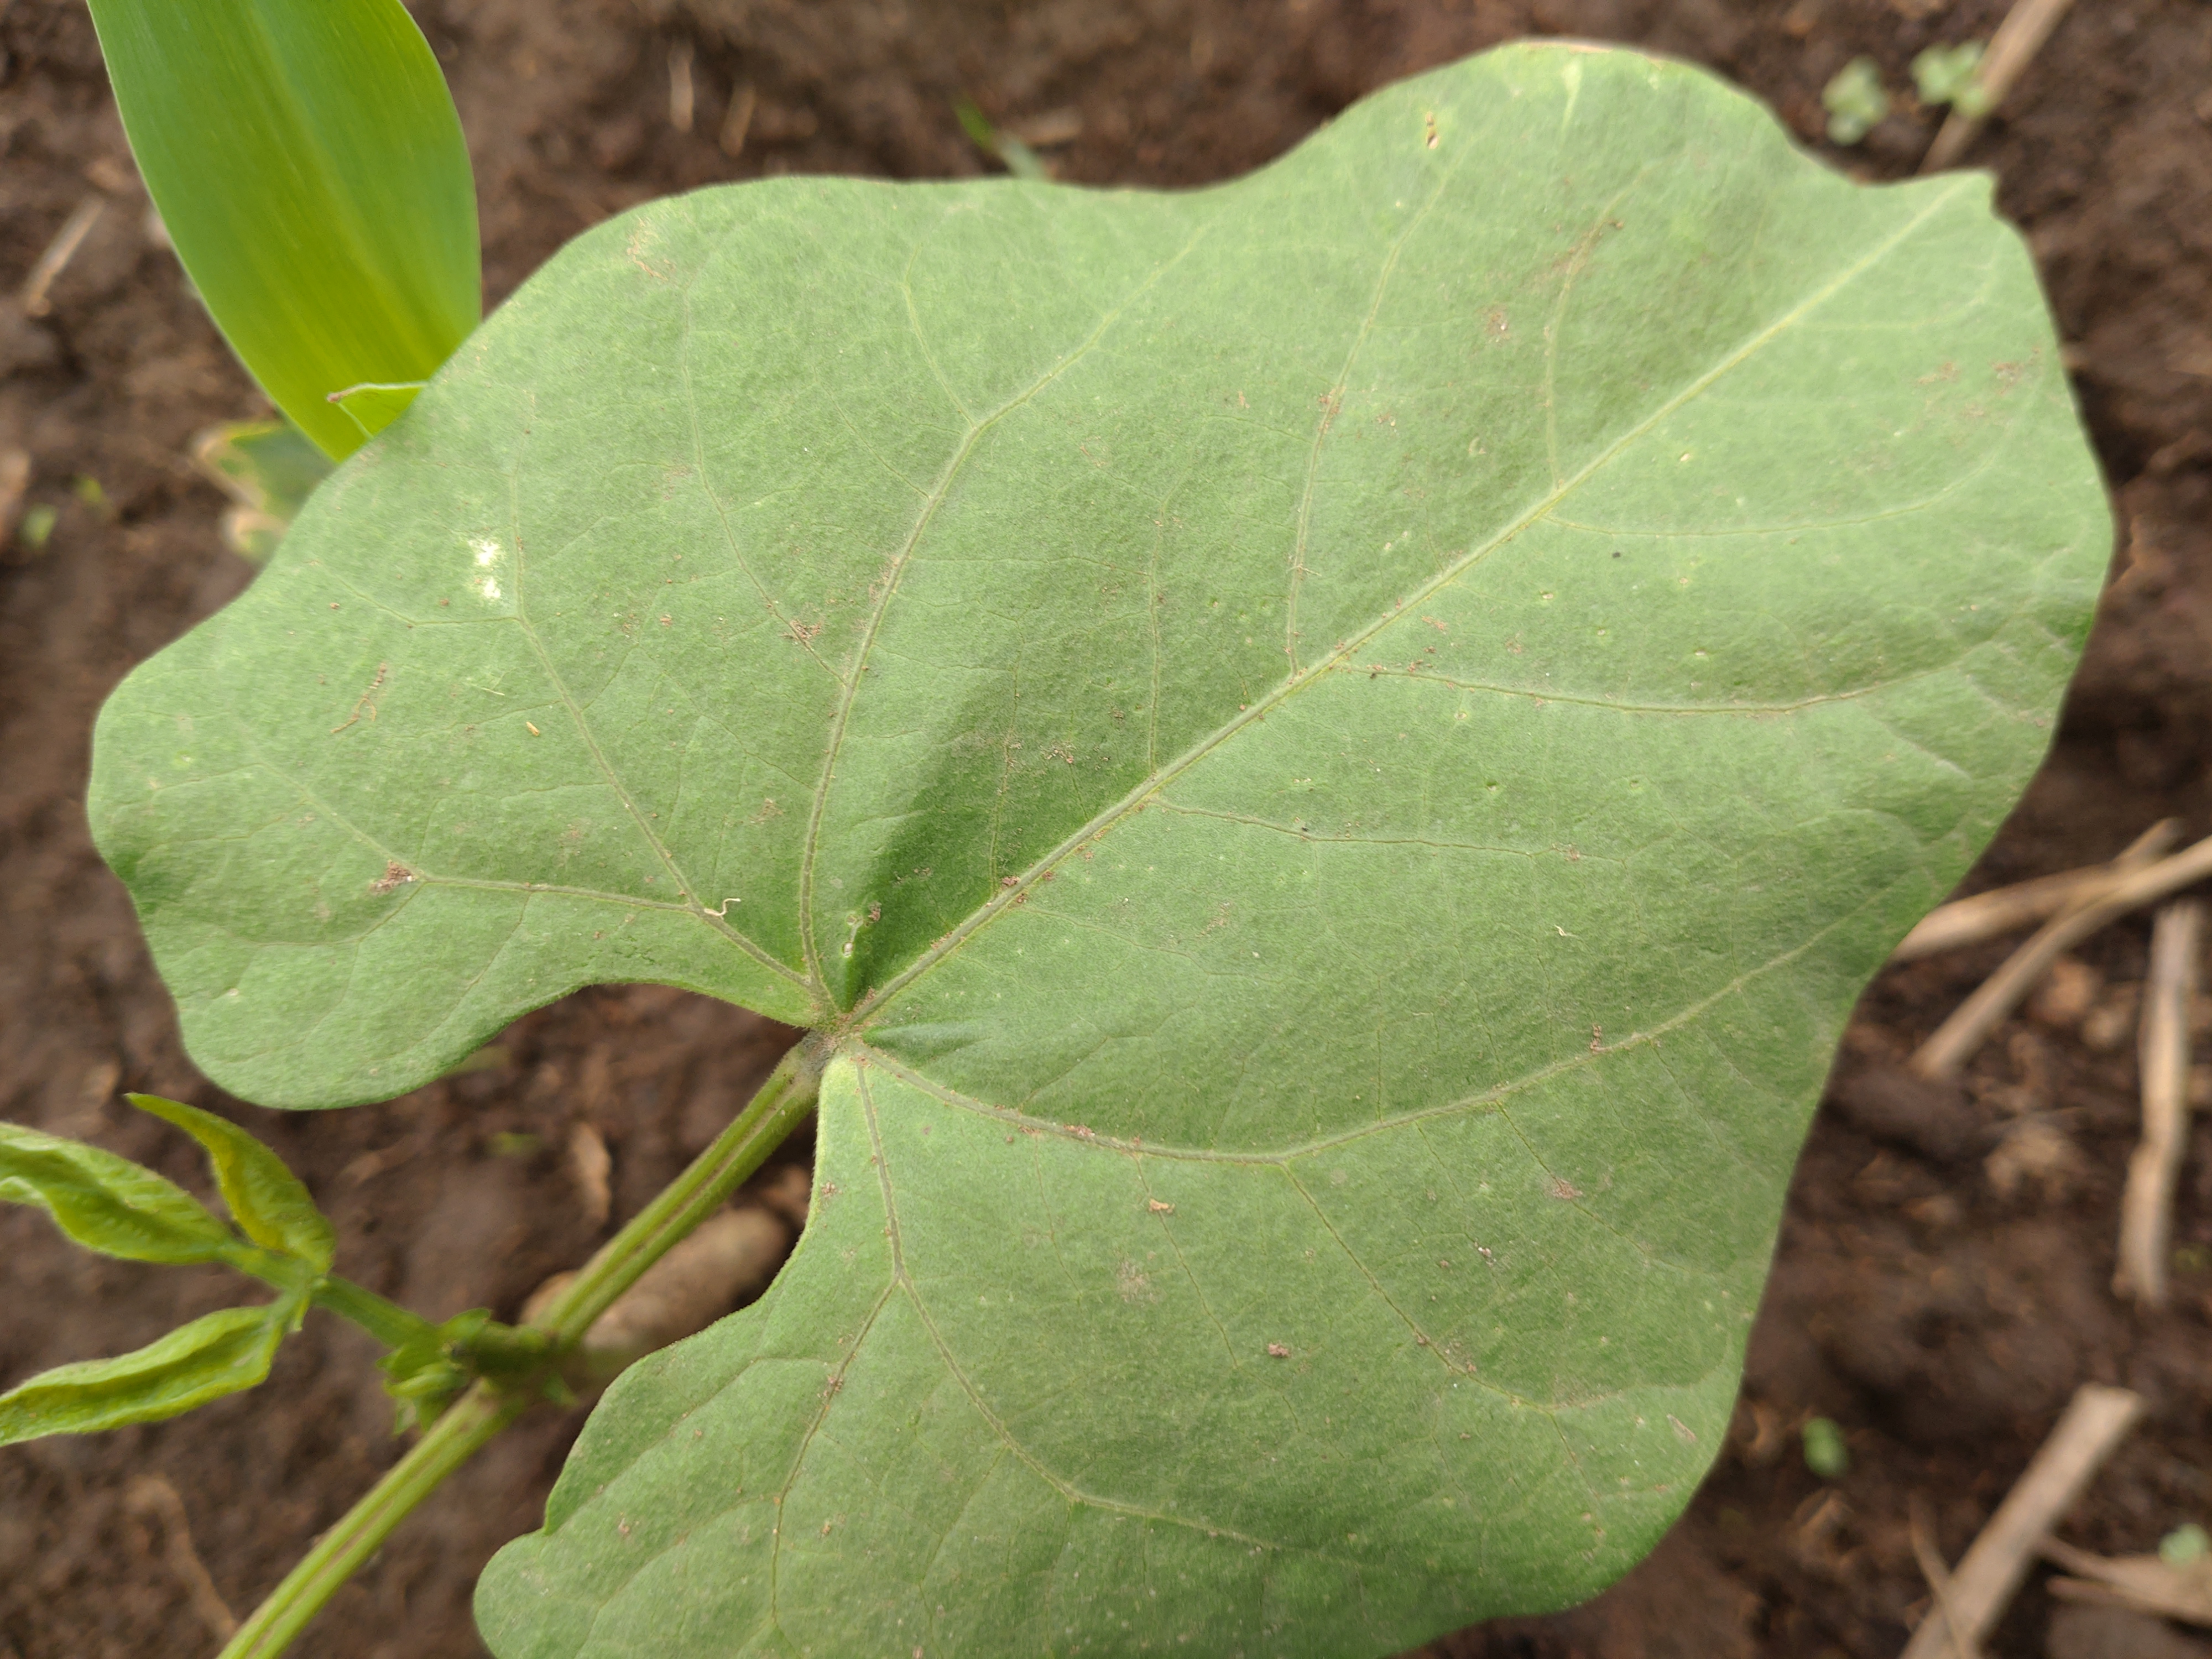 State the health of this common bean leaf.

healthy
